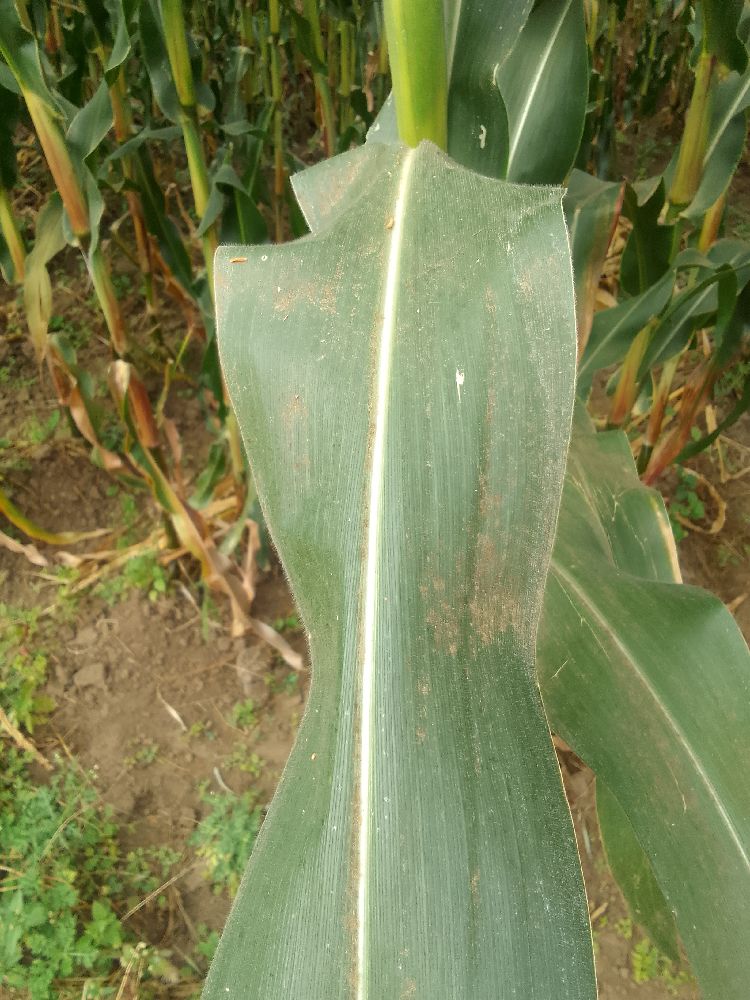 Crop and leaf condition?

maize, healthy
